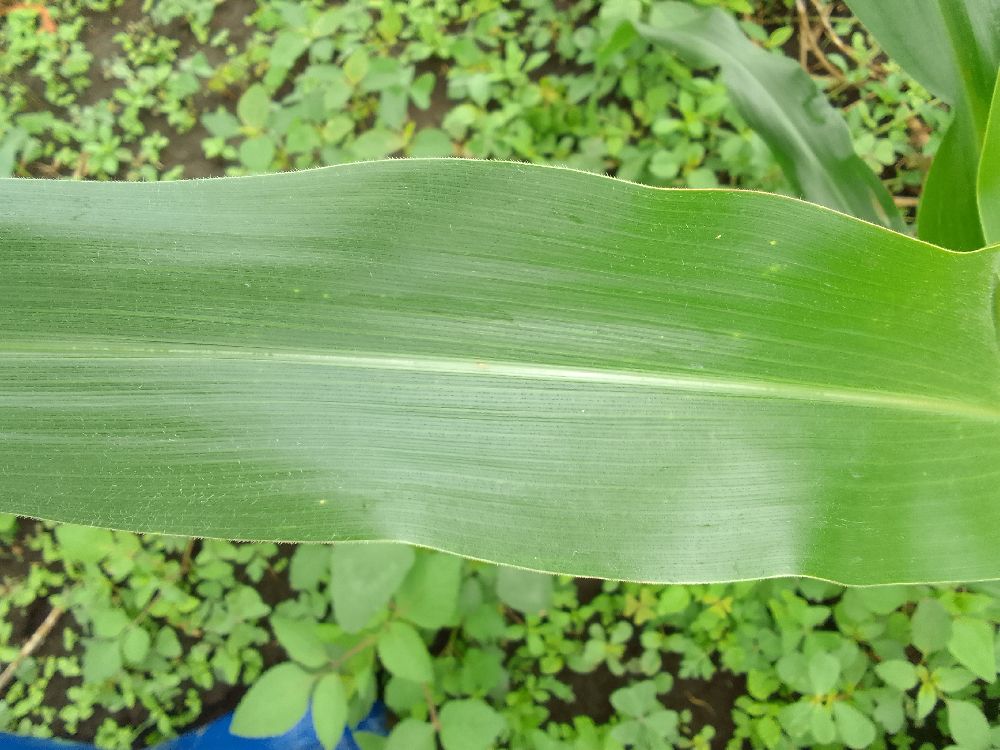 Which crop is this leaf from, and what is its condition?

maize, healthy
